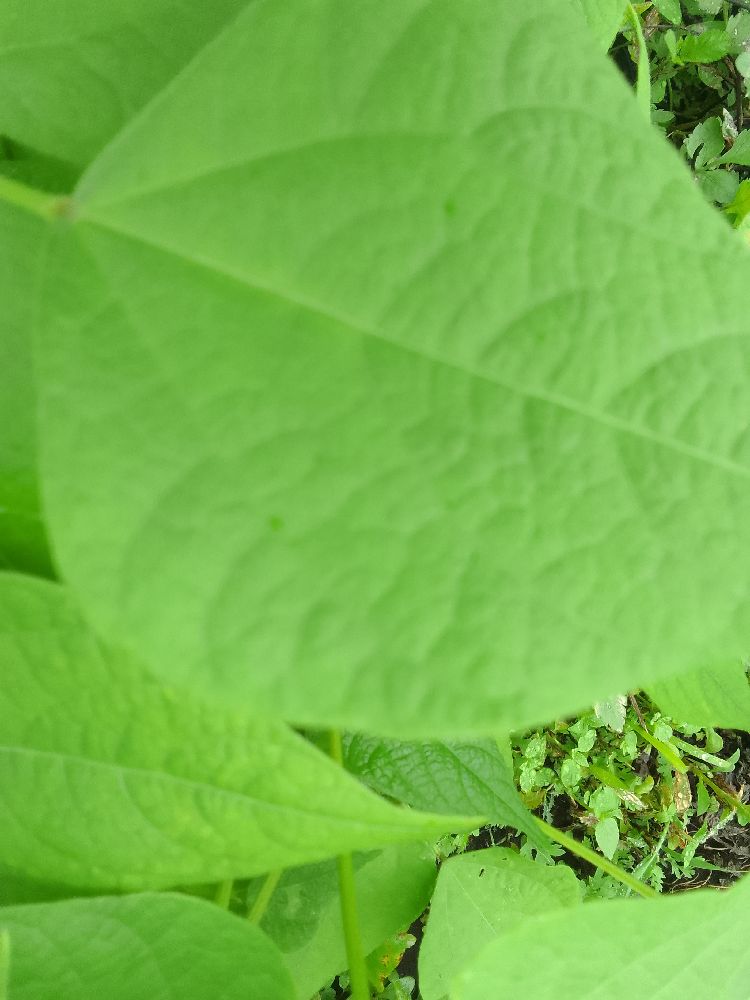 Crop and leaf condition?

common bean, healthy
